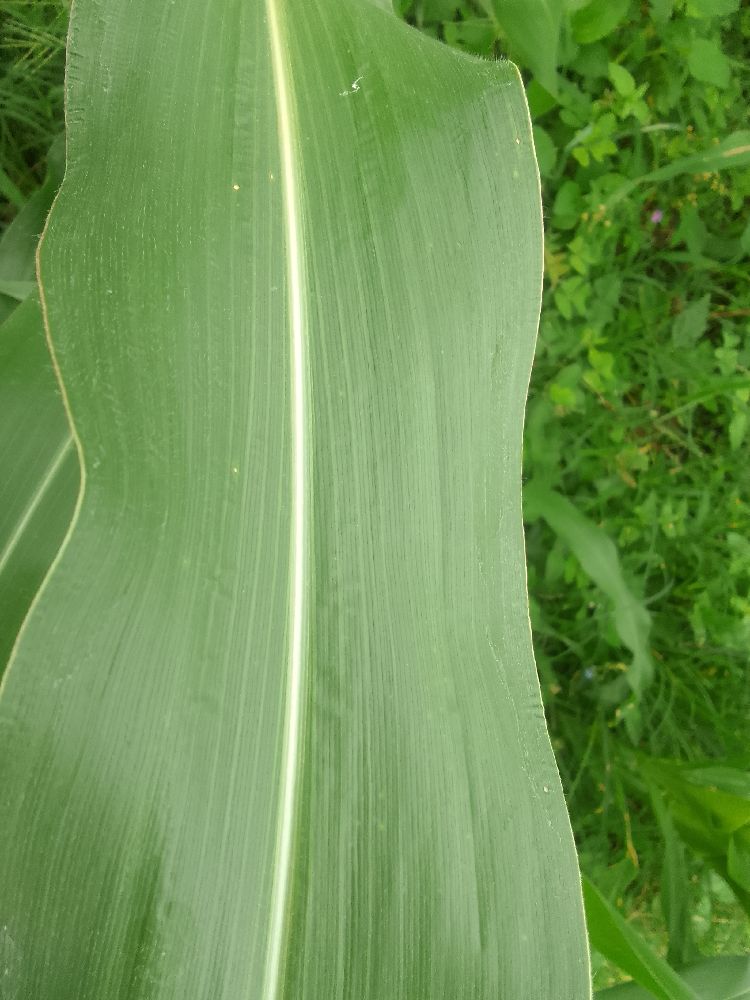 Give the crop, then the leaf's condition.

maize, healthy
